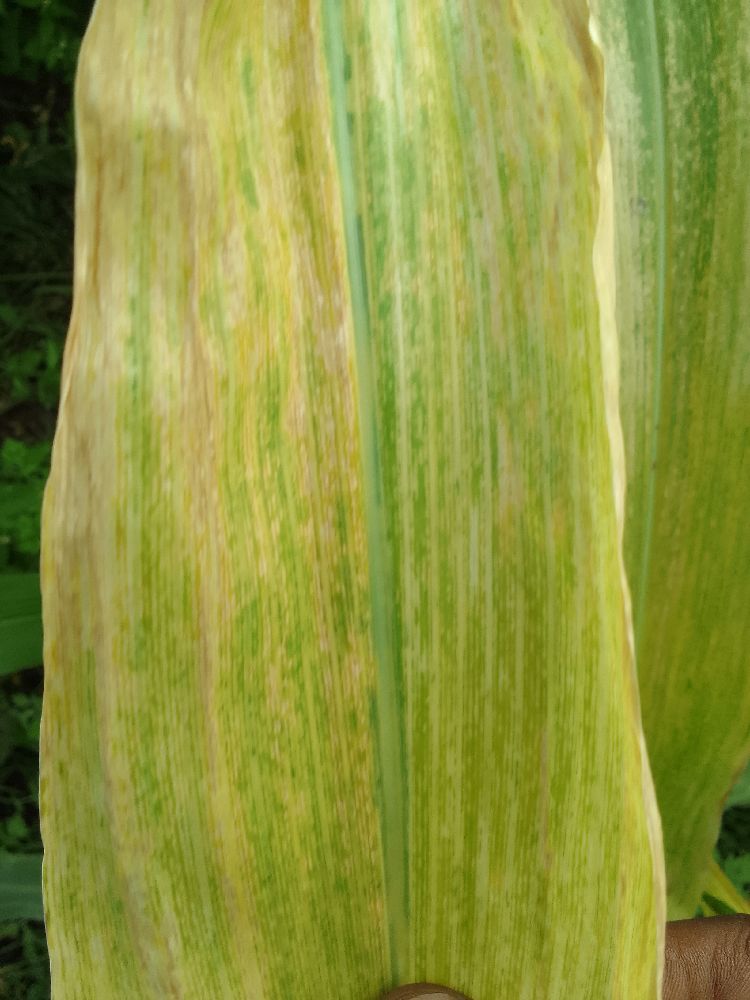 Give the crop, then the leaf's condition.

maize, maize lethal necrosis
